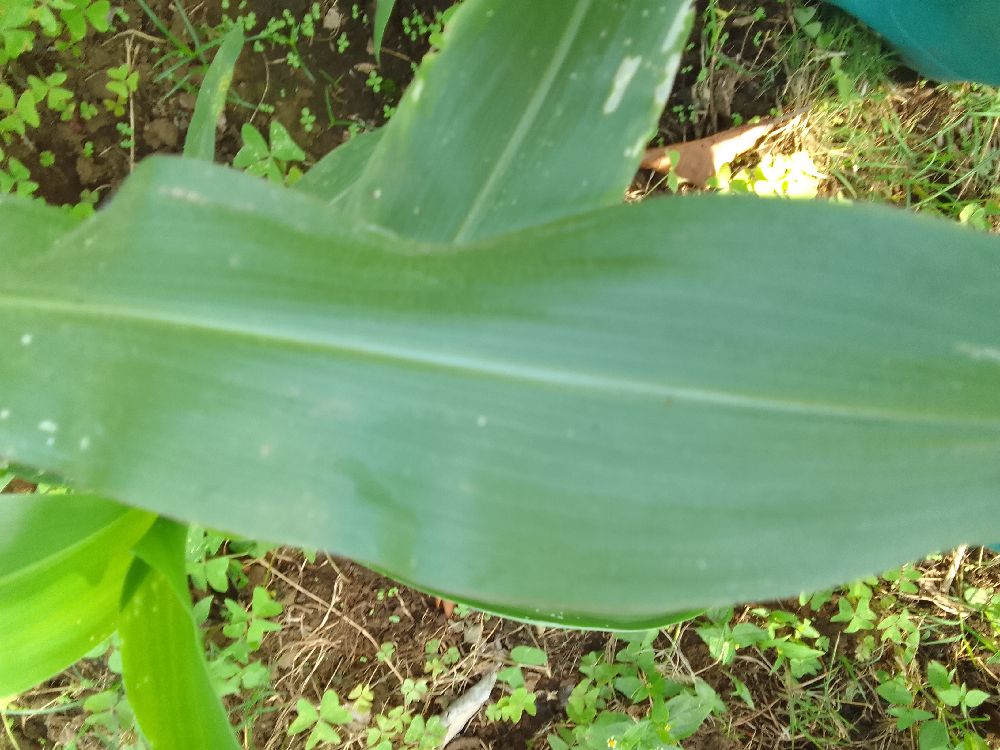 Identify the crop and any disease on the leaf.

maize, healthy
